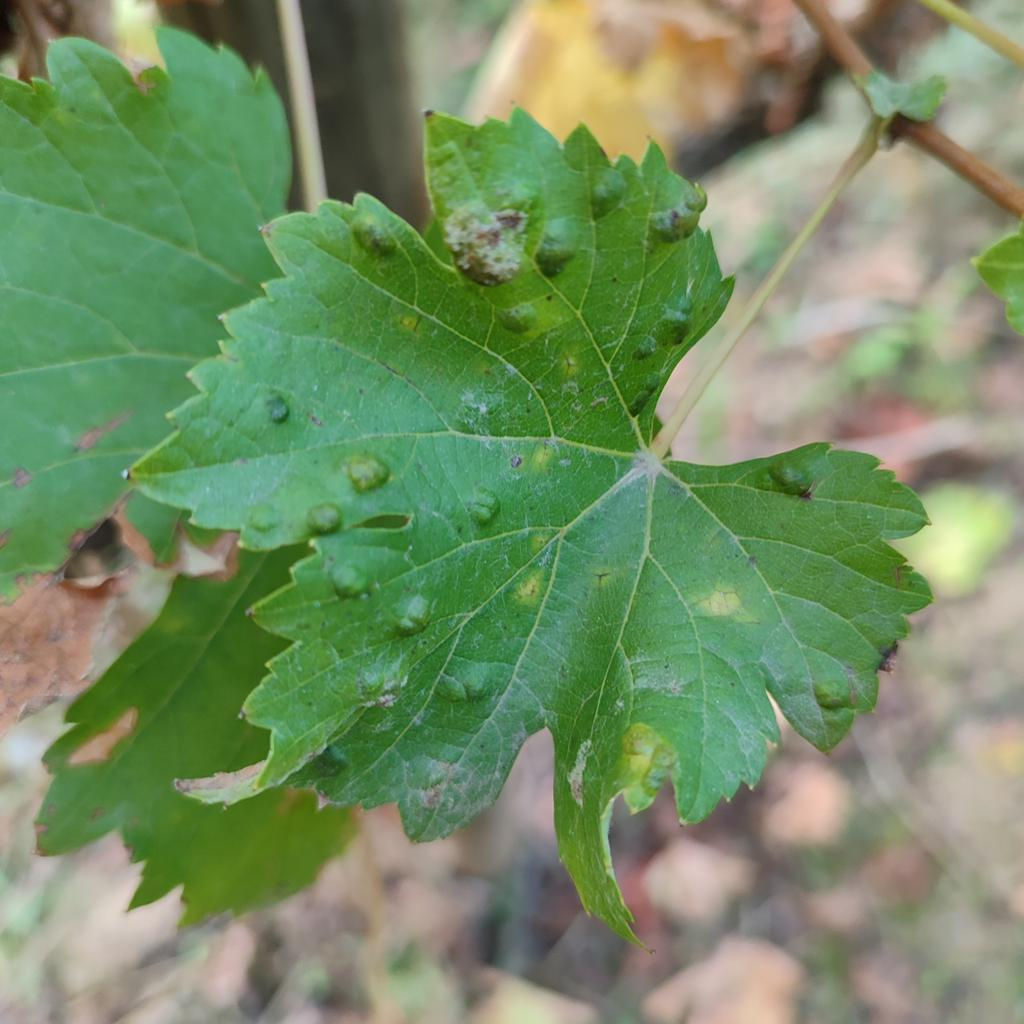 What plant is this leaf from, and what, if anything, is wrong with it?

grapevine, erineum mite
